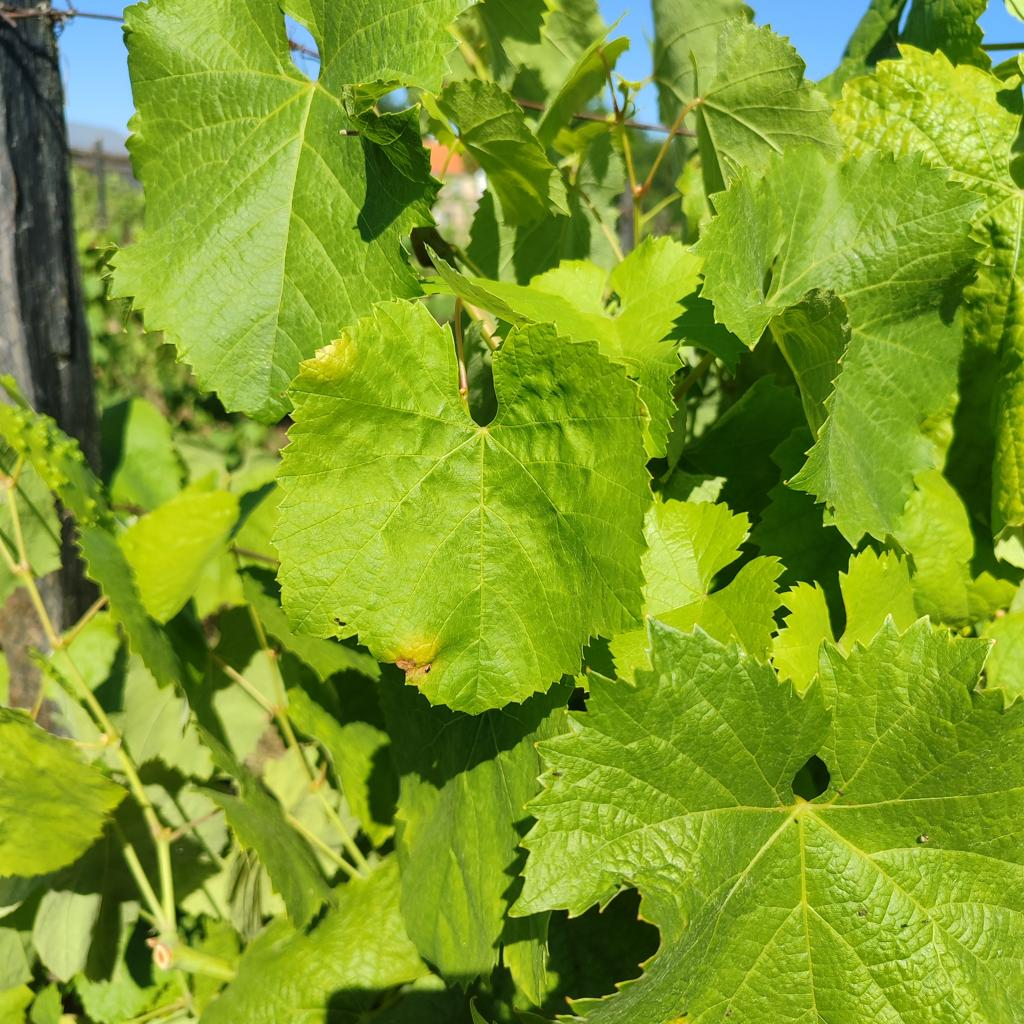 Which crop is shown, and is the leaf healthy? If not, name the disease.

grapevine, downy mildew
